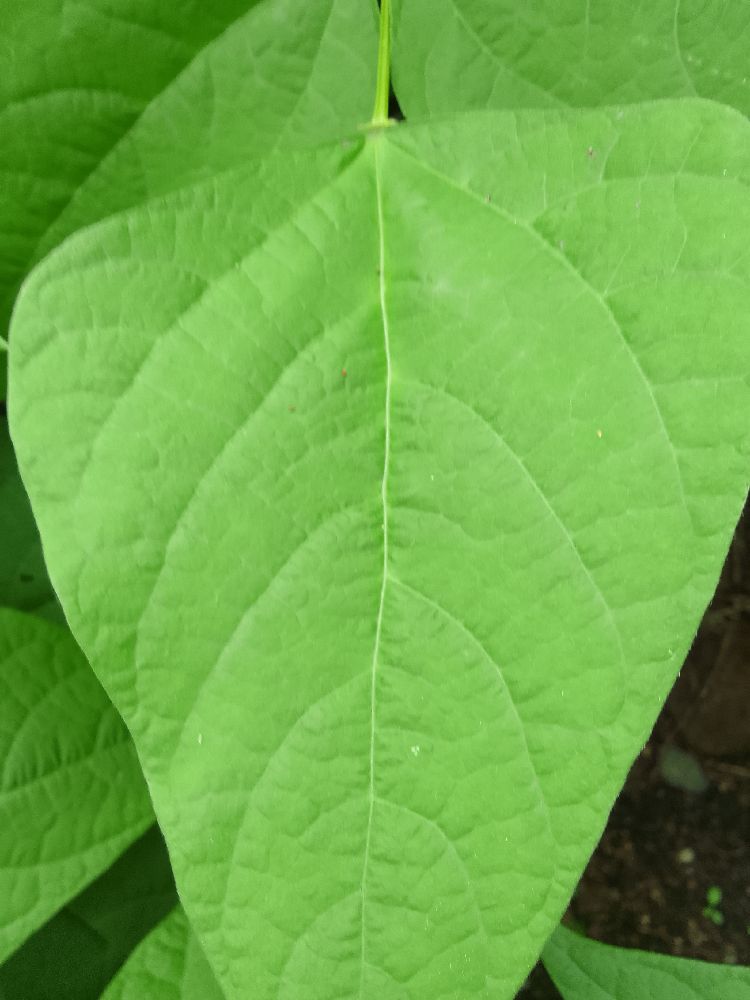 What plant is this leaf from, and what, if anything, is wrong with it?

common bean, healthy
